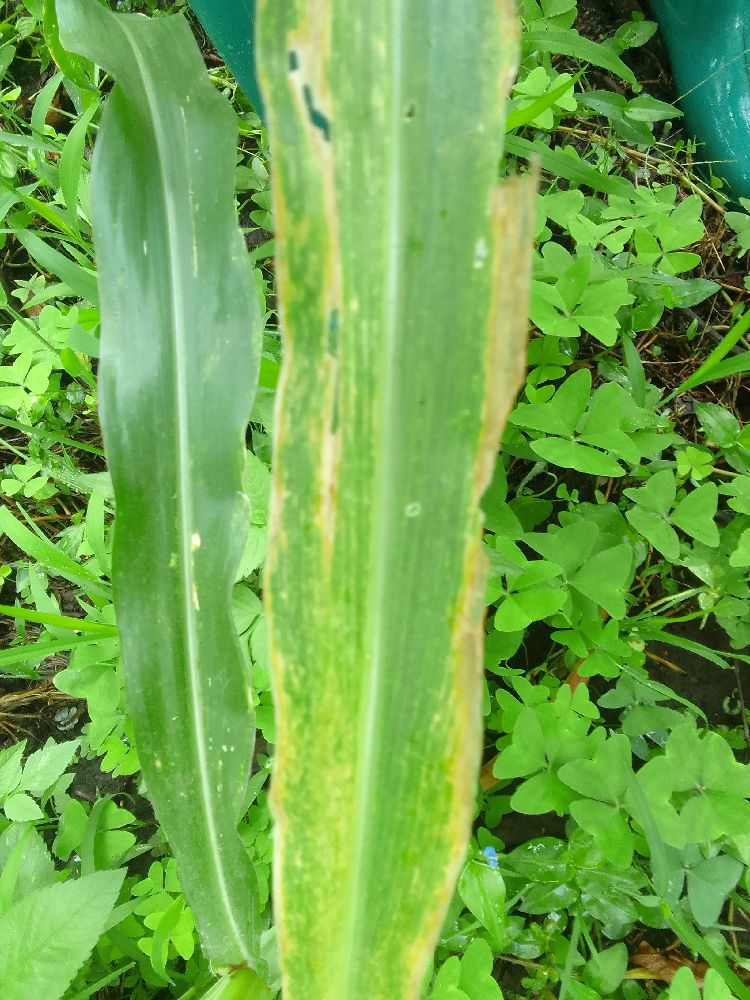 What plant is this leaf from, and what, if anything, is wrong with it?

maize, maize lethal necrosis
